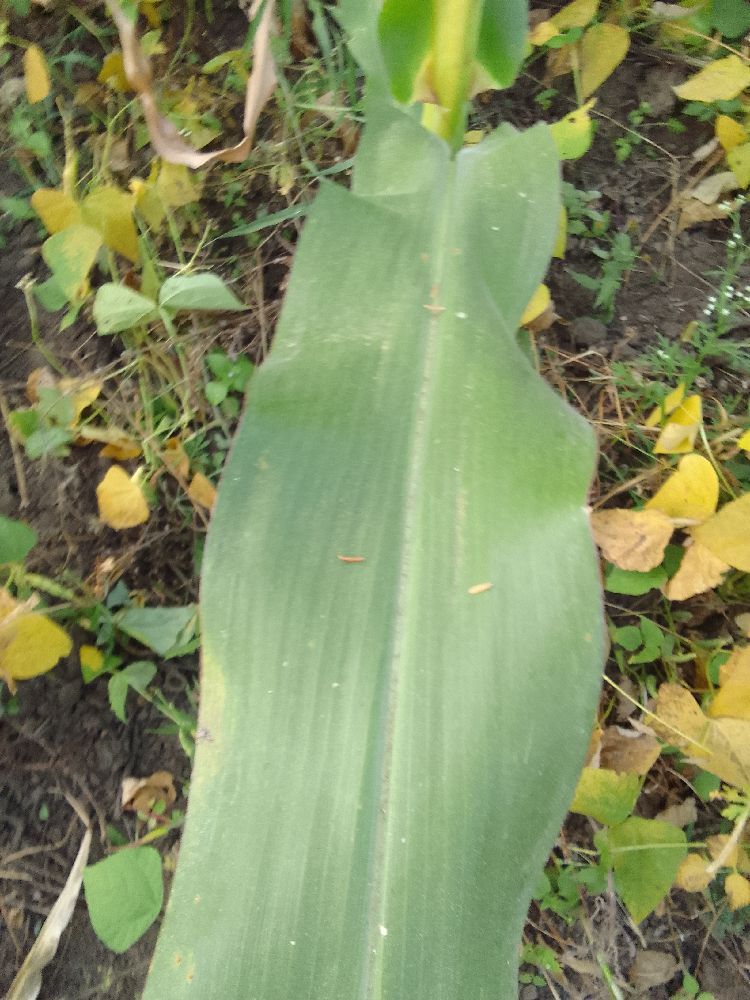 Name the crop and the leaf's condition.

maize, healthy
